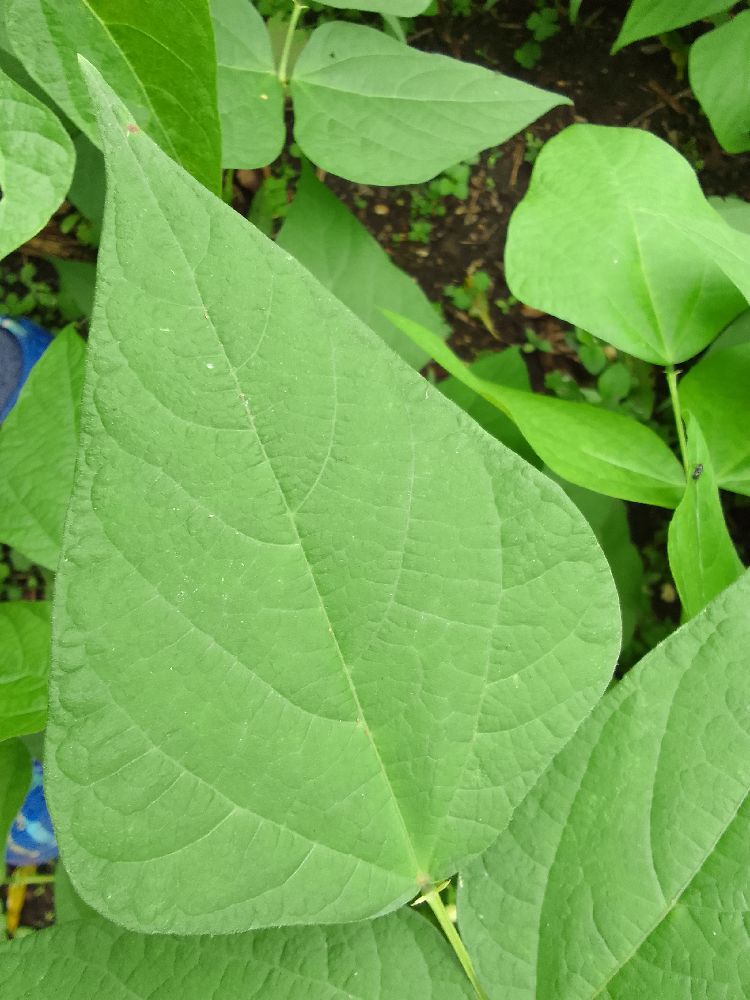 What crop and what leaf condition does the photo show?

common bean, healthy
